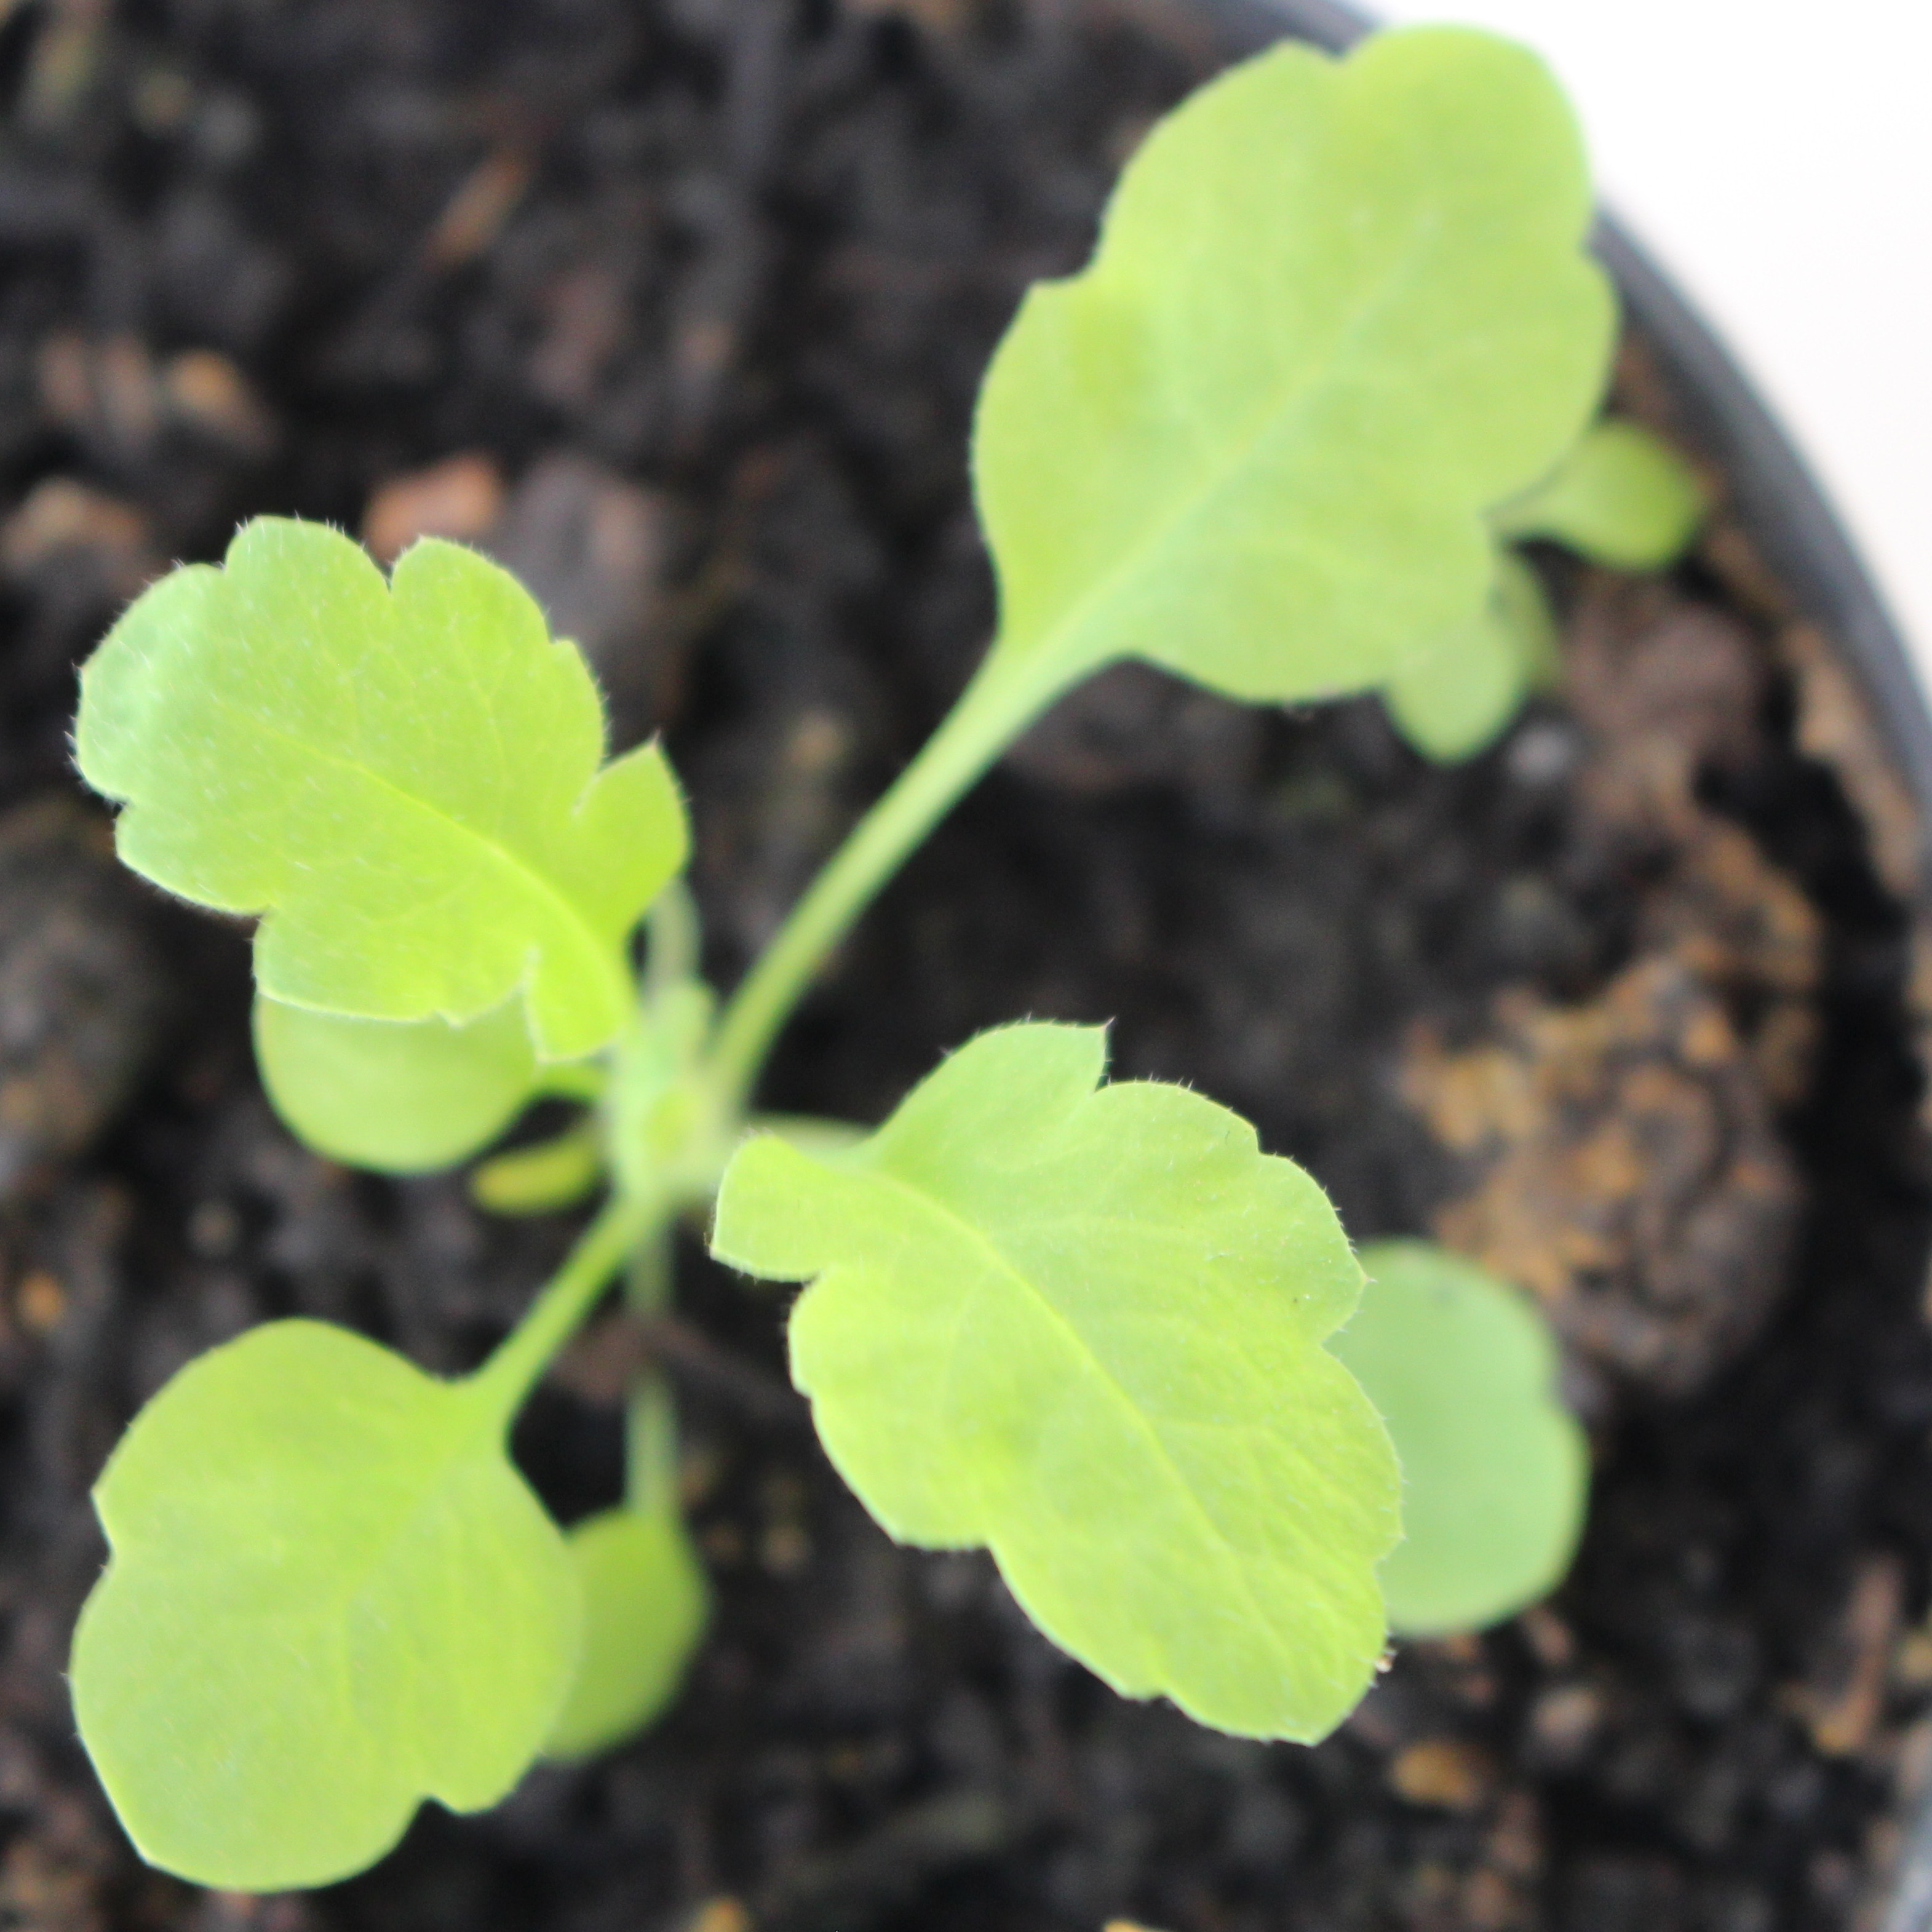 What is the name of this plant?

Papaver rhoeas
